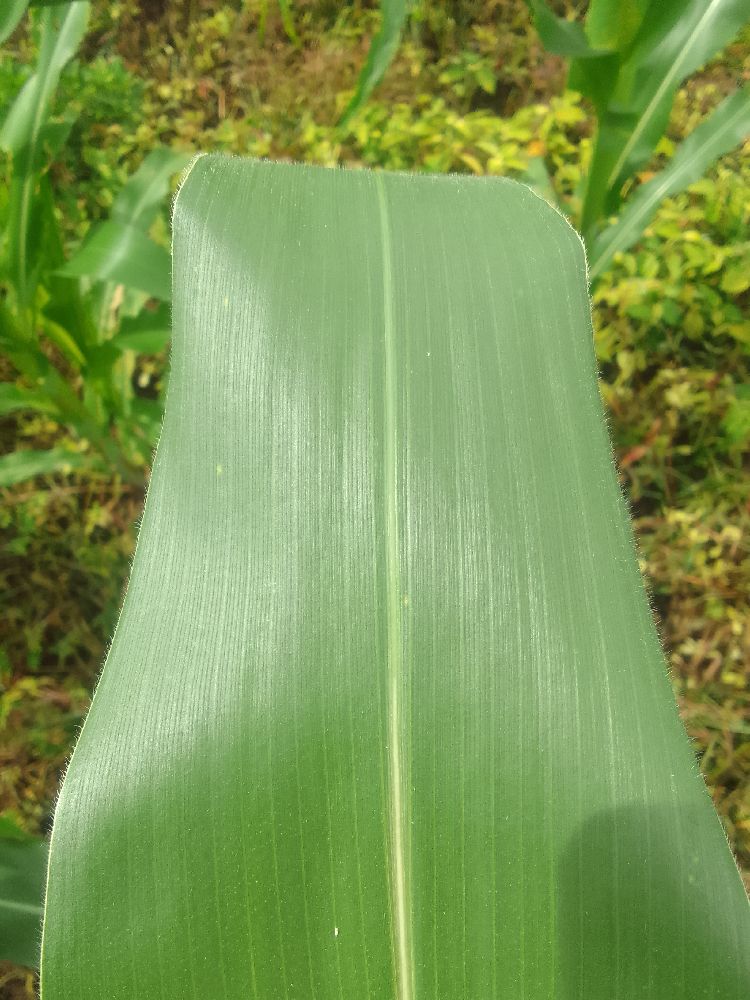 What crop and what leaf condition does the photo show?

maize, healthy
